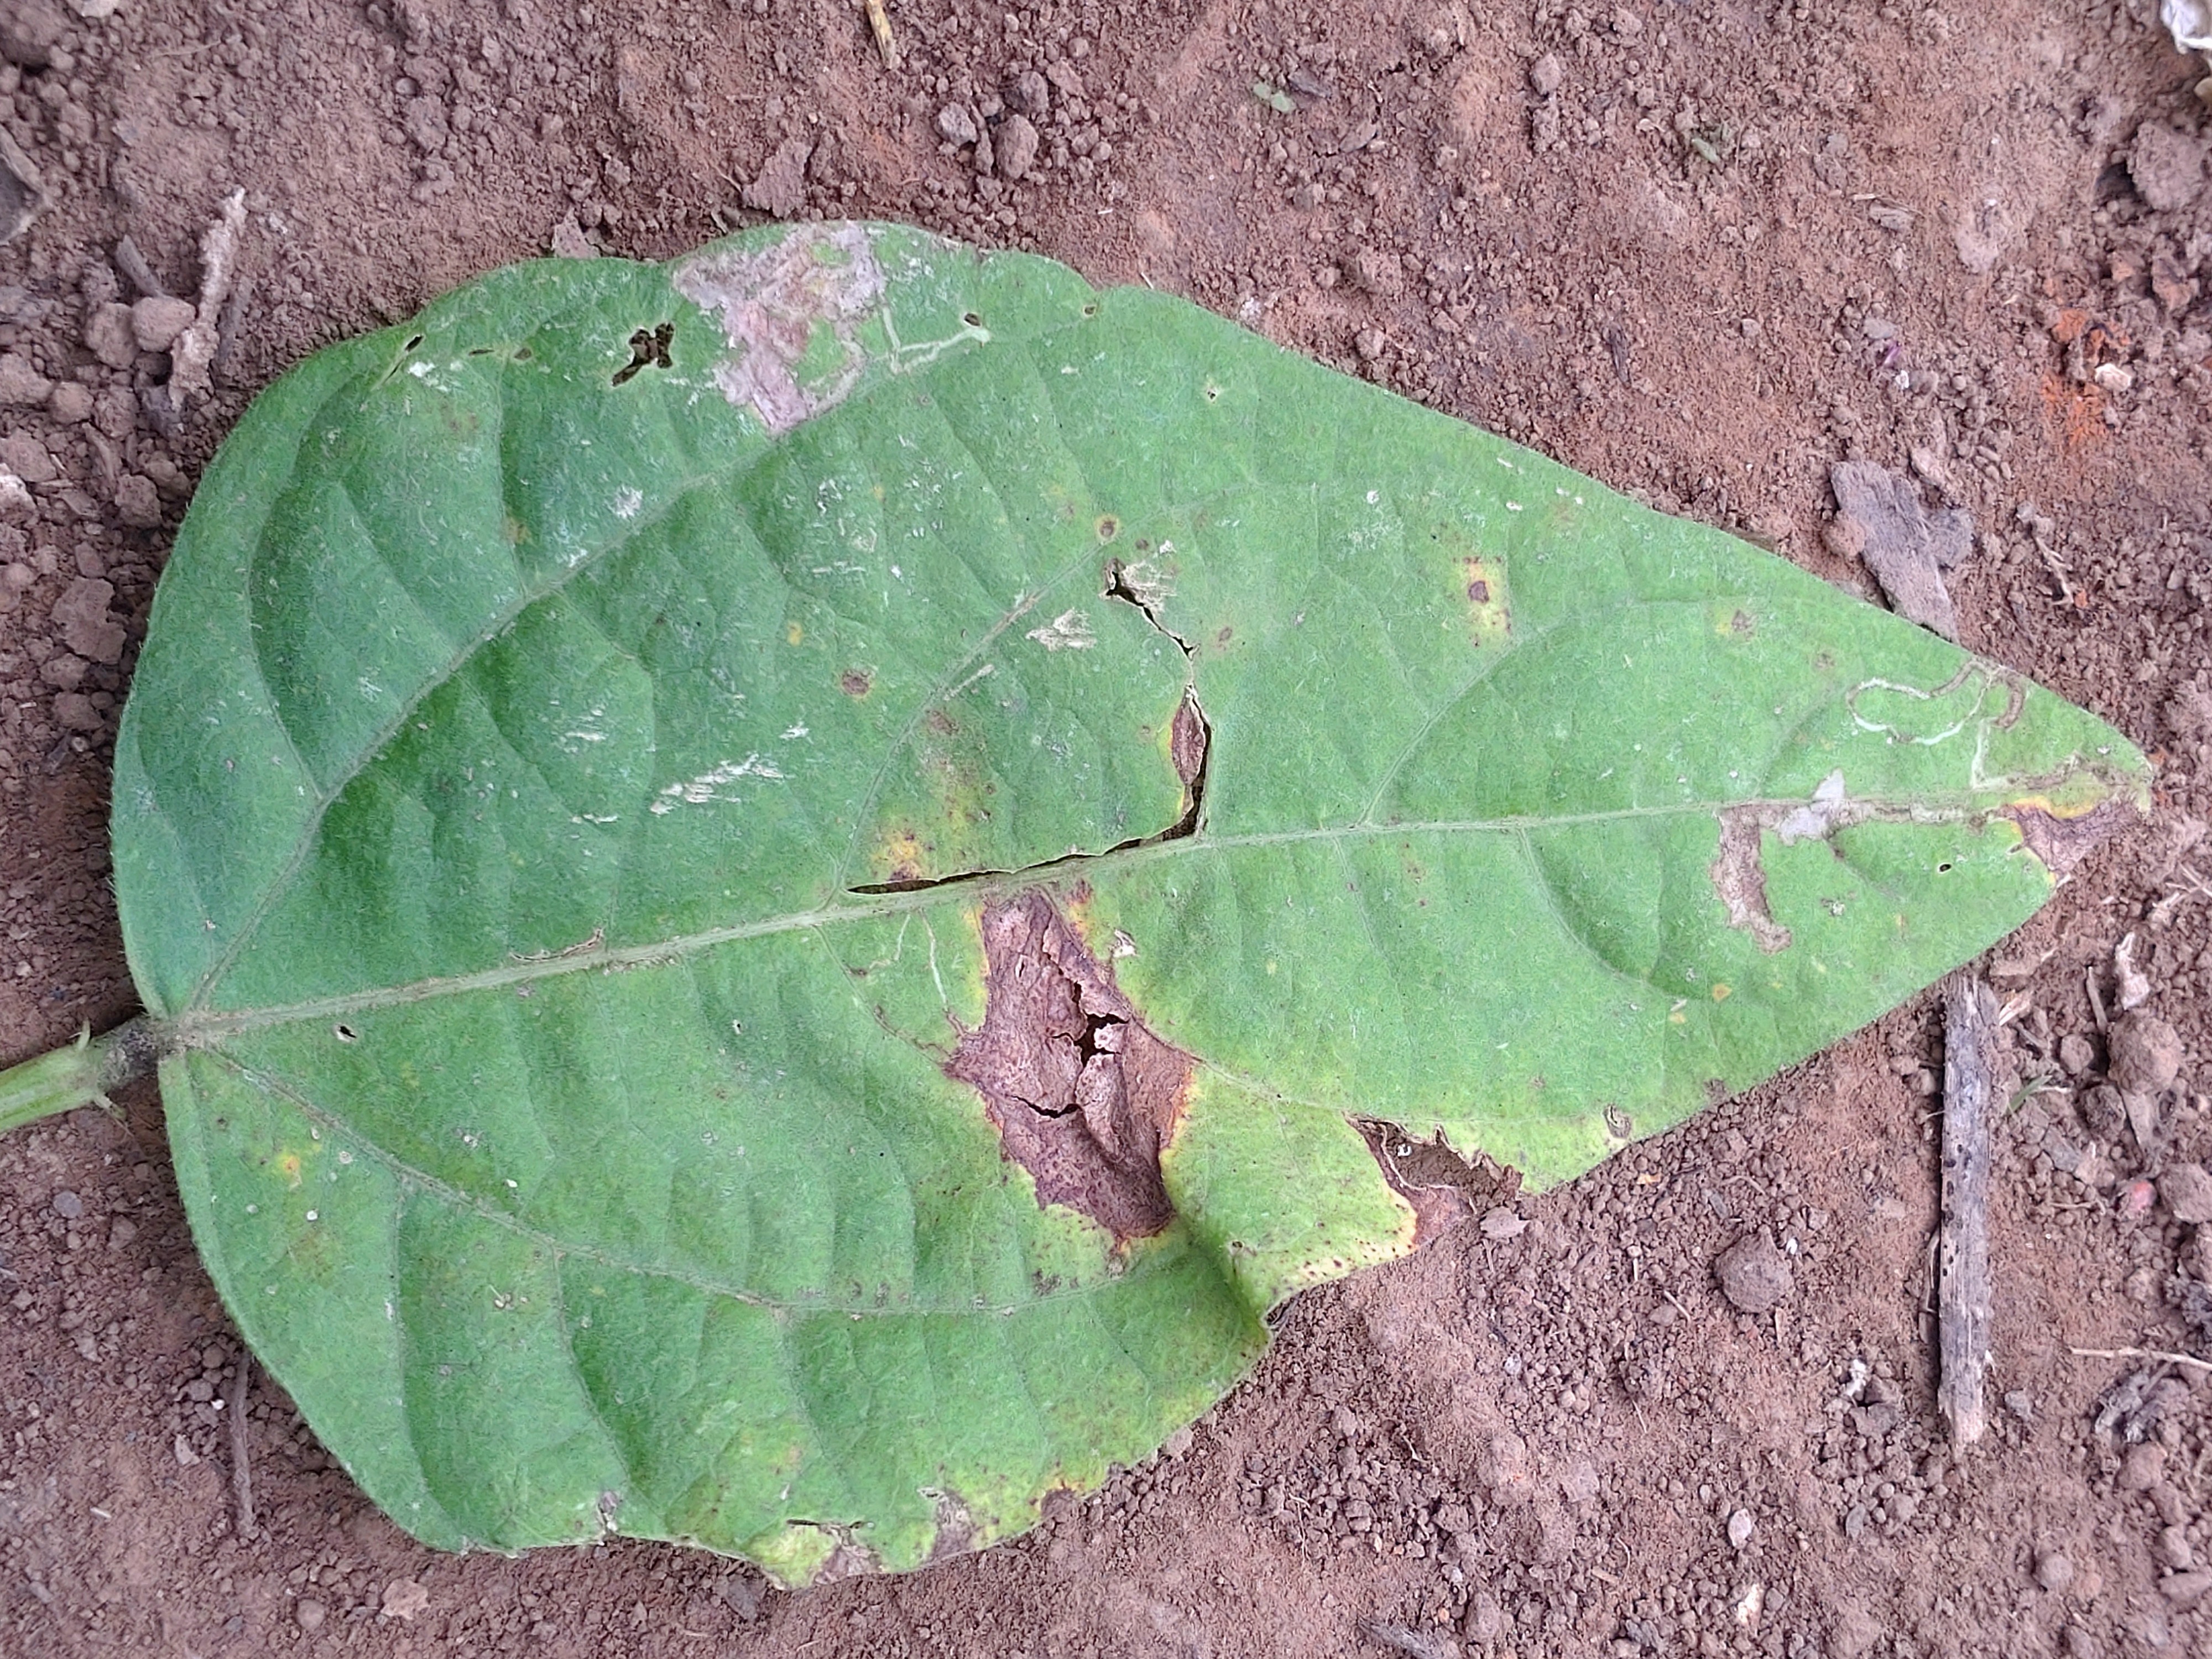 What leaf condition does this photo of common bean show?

anthracnose
